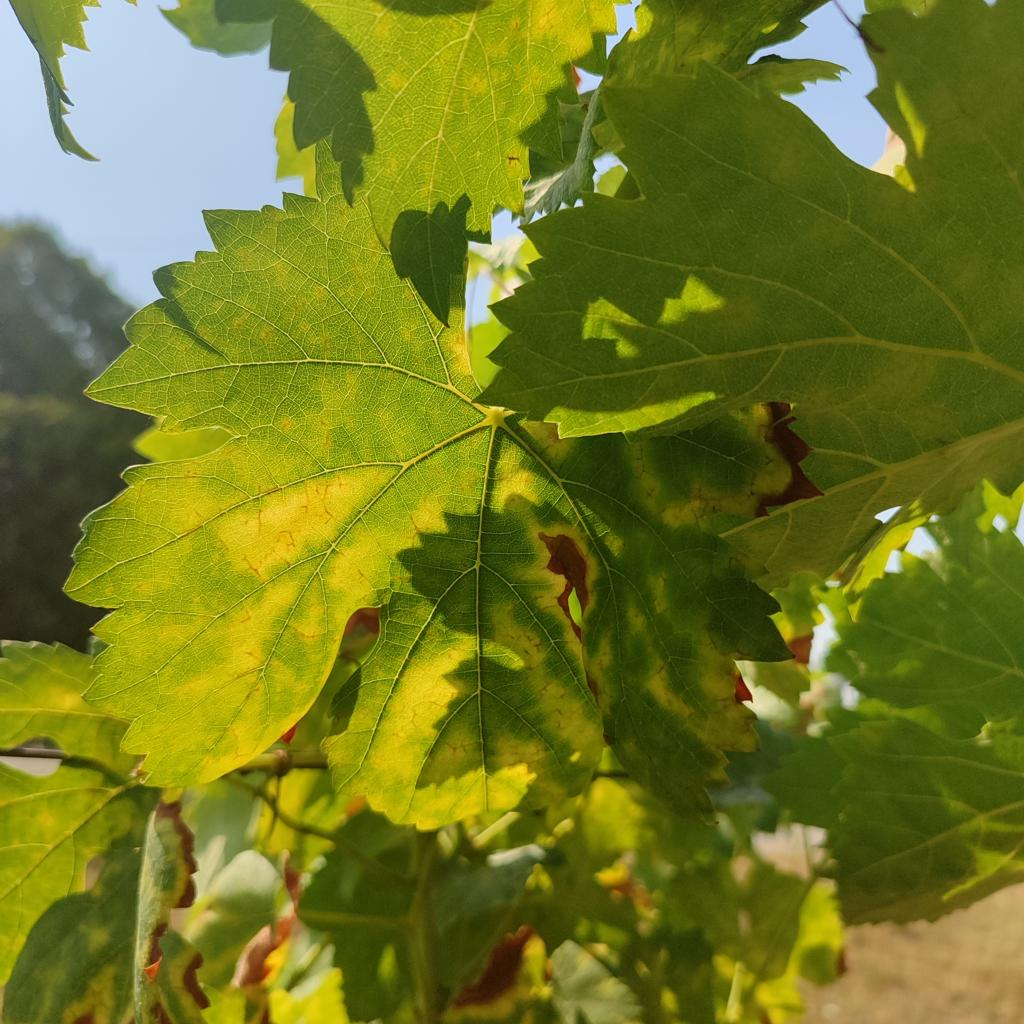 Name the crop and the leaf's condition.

grapevine, esca complex
